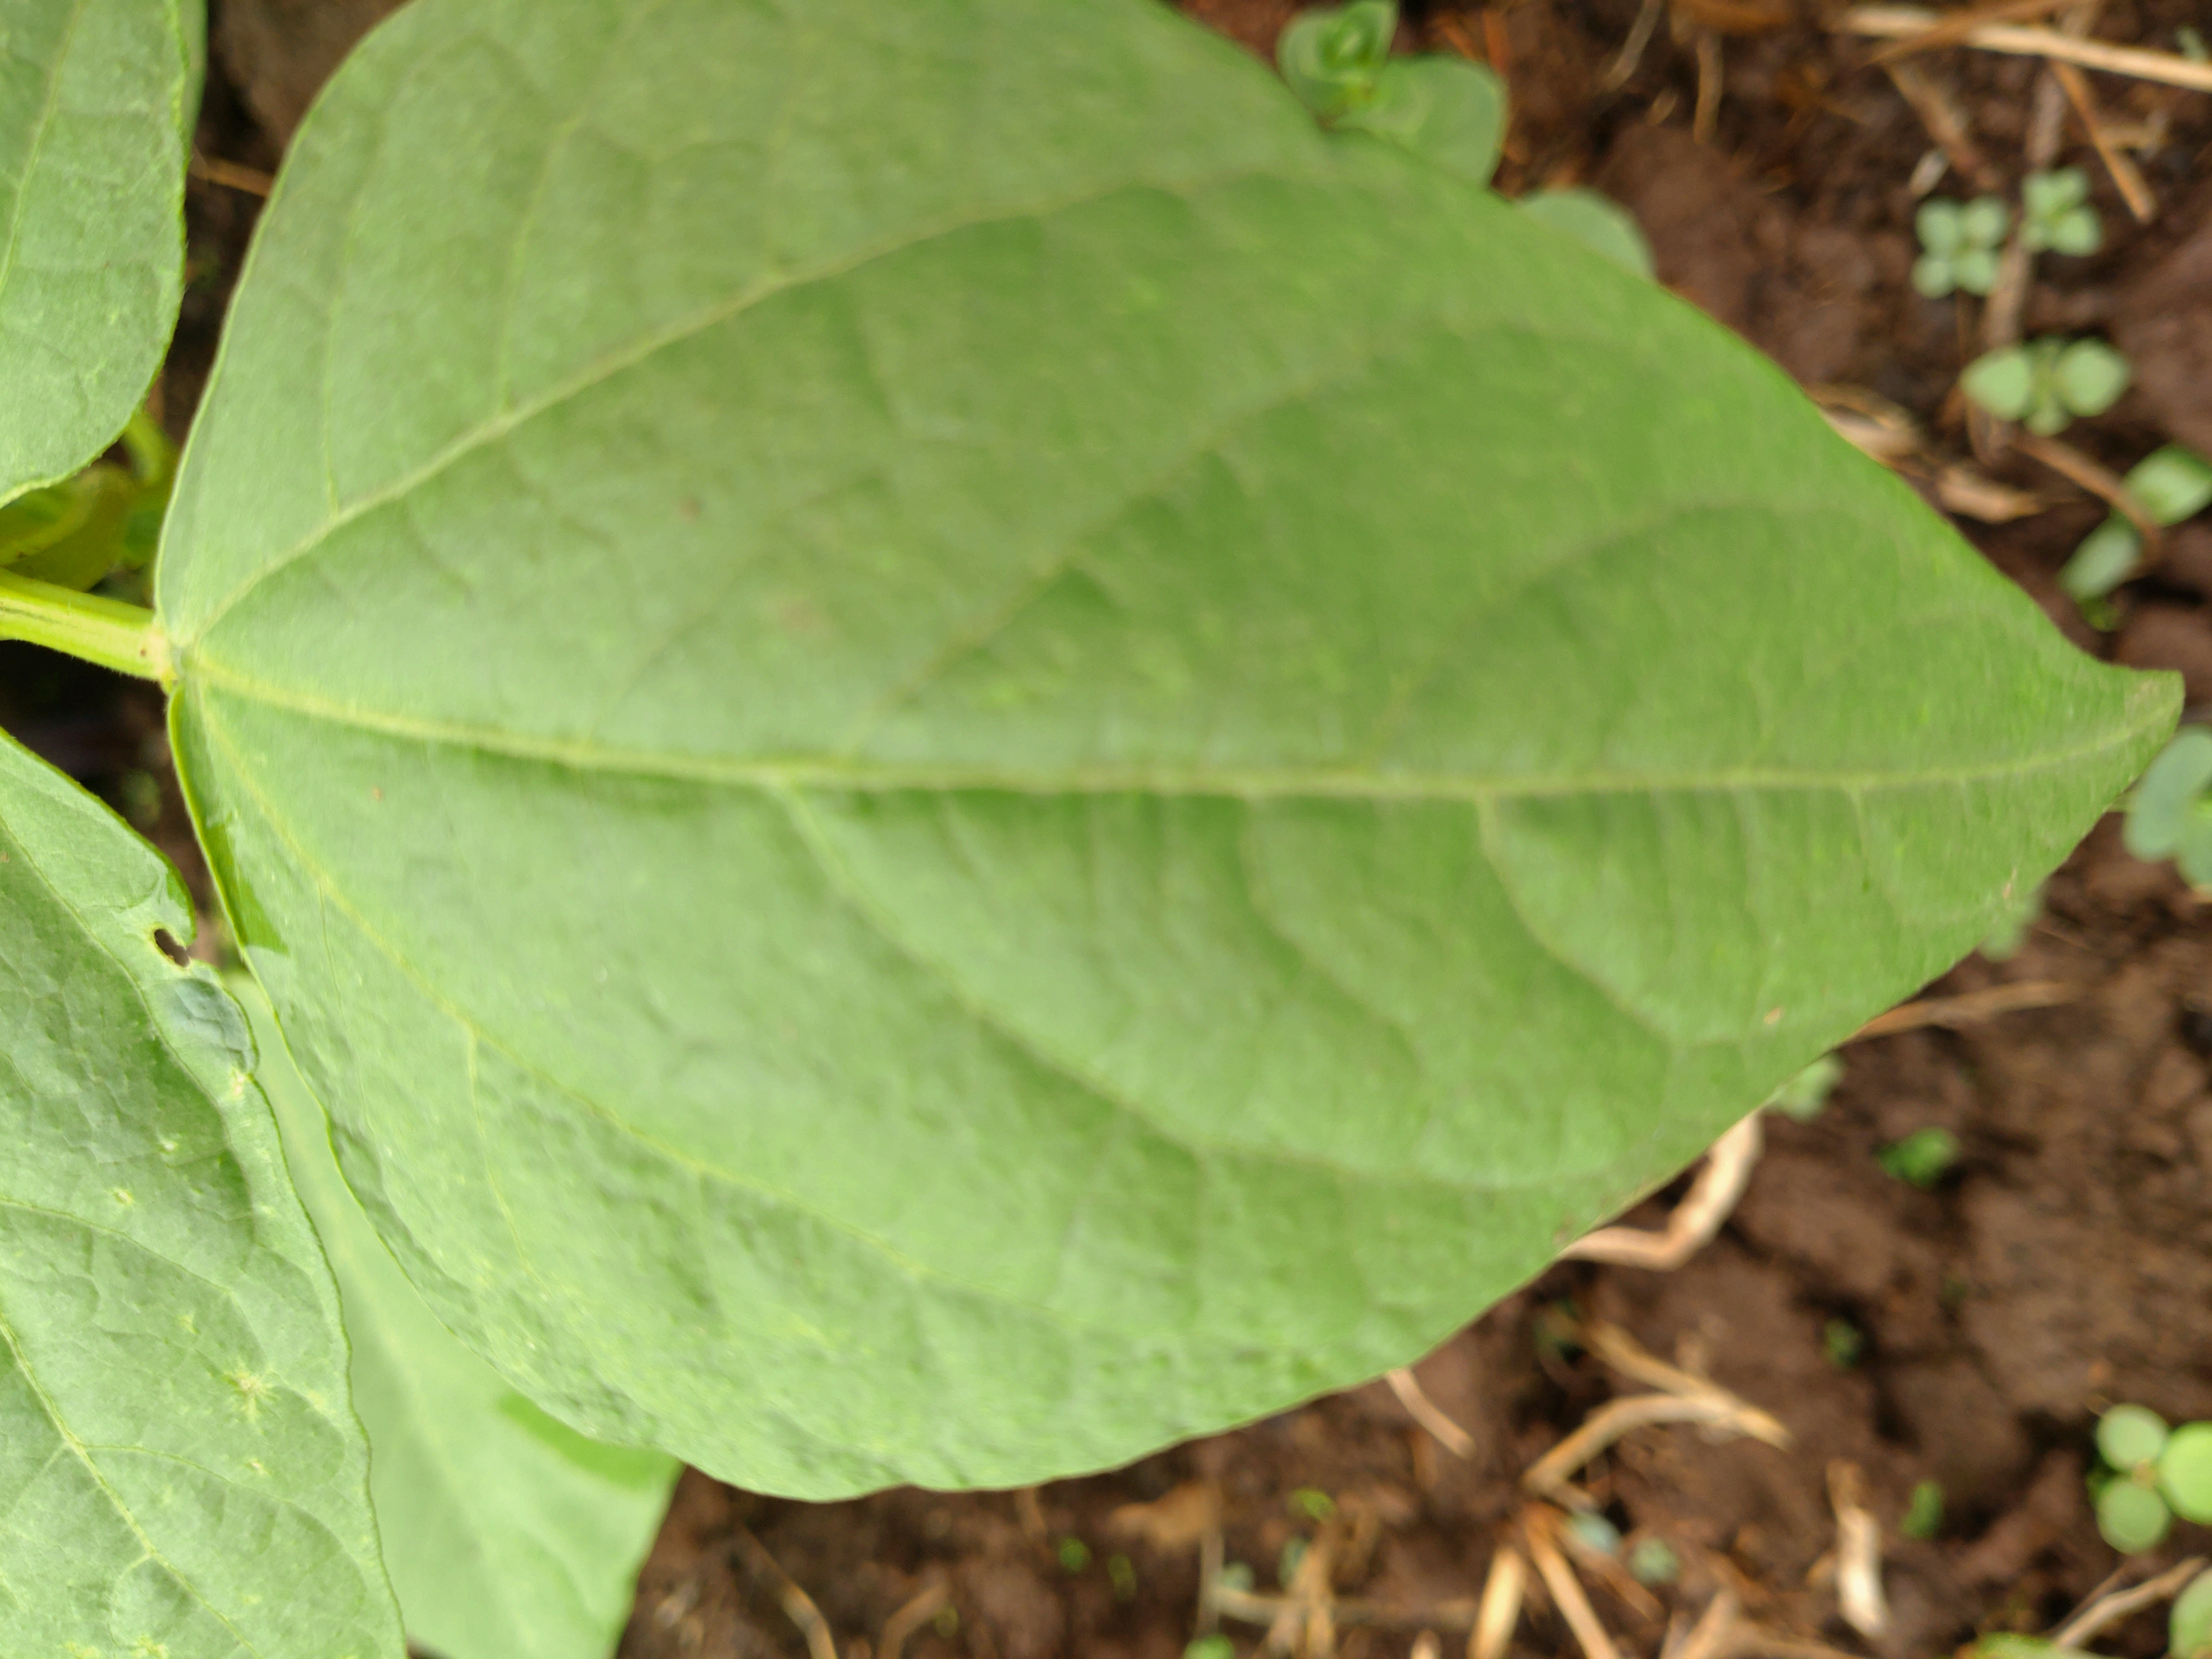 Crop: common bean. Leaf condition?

healthy
